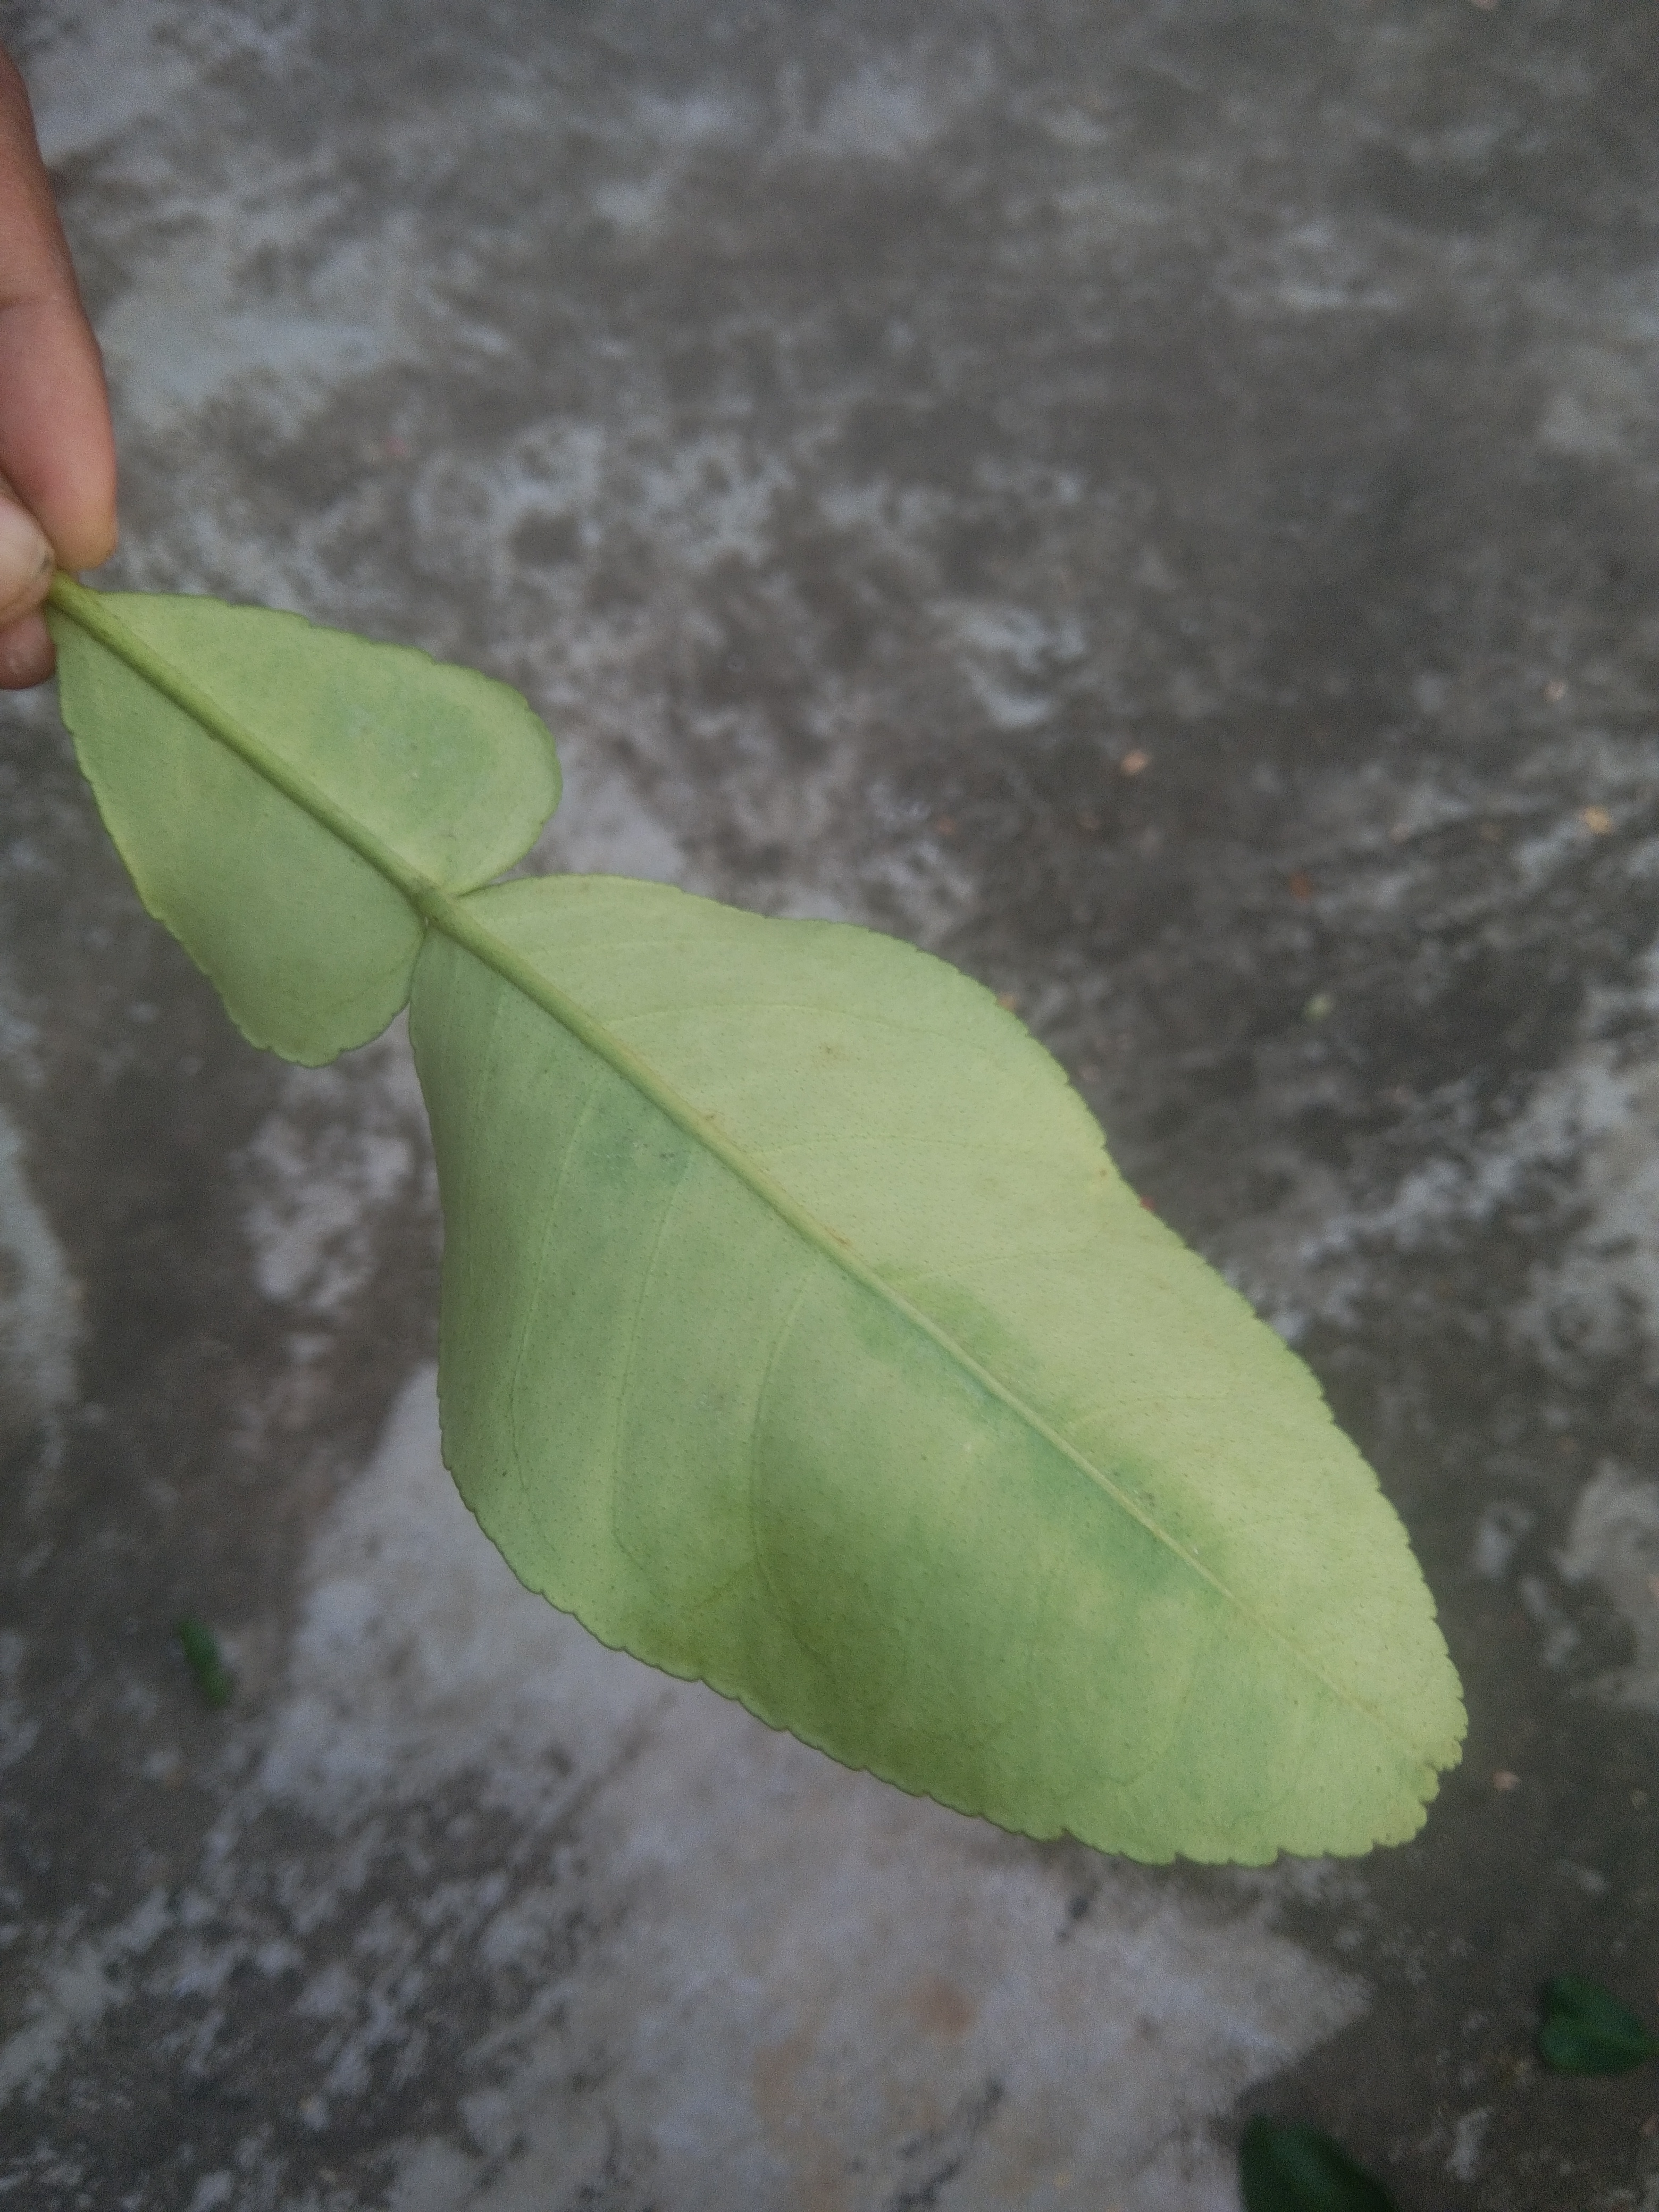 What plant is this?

lemon
